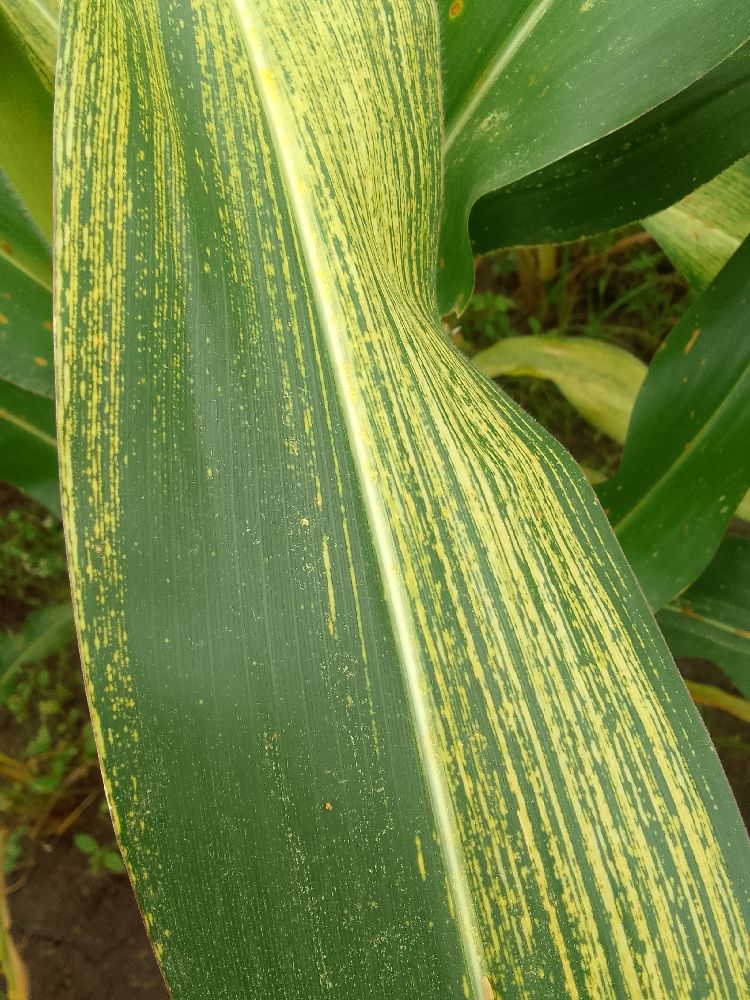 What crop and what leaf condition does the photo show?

maize, maize streak virus
